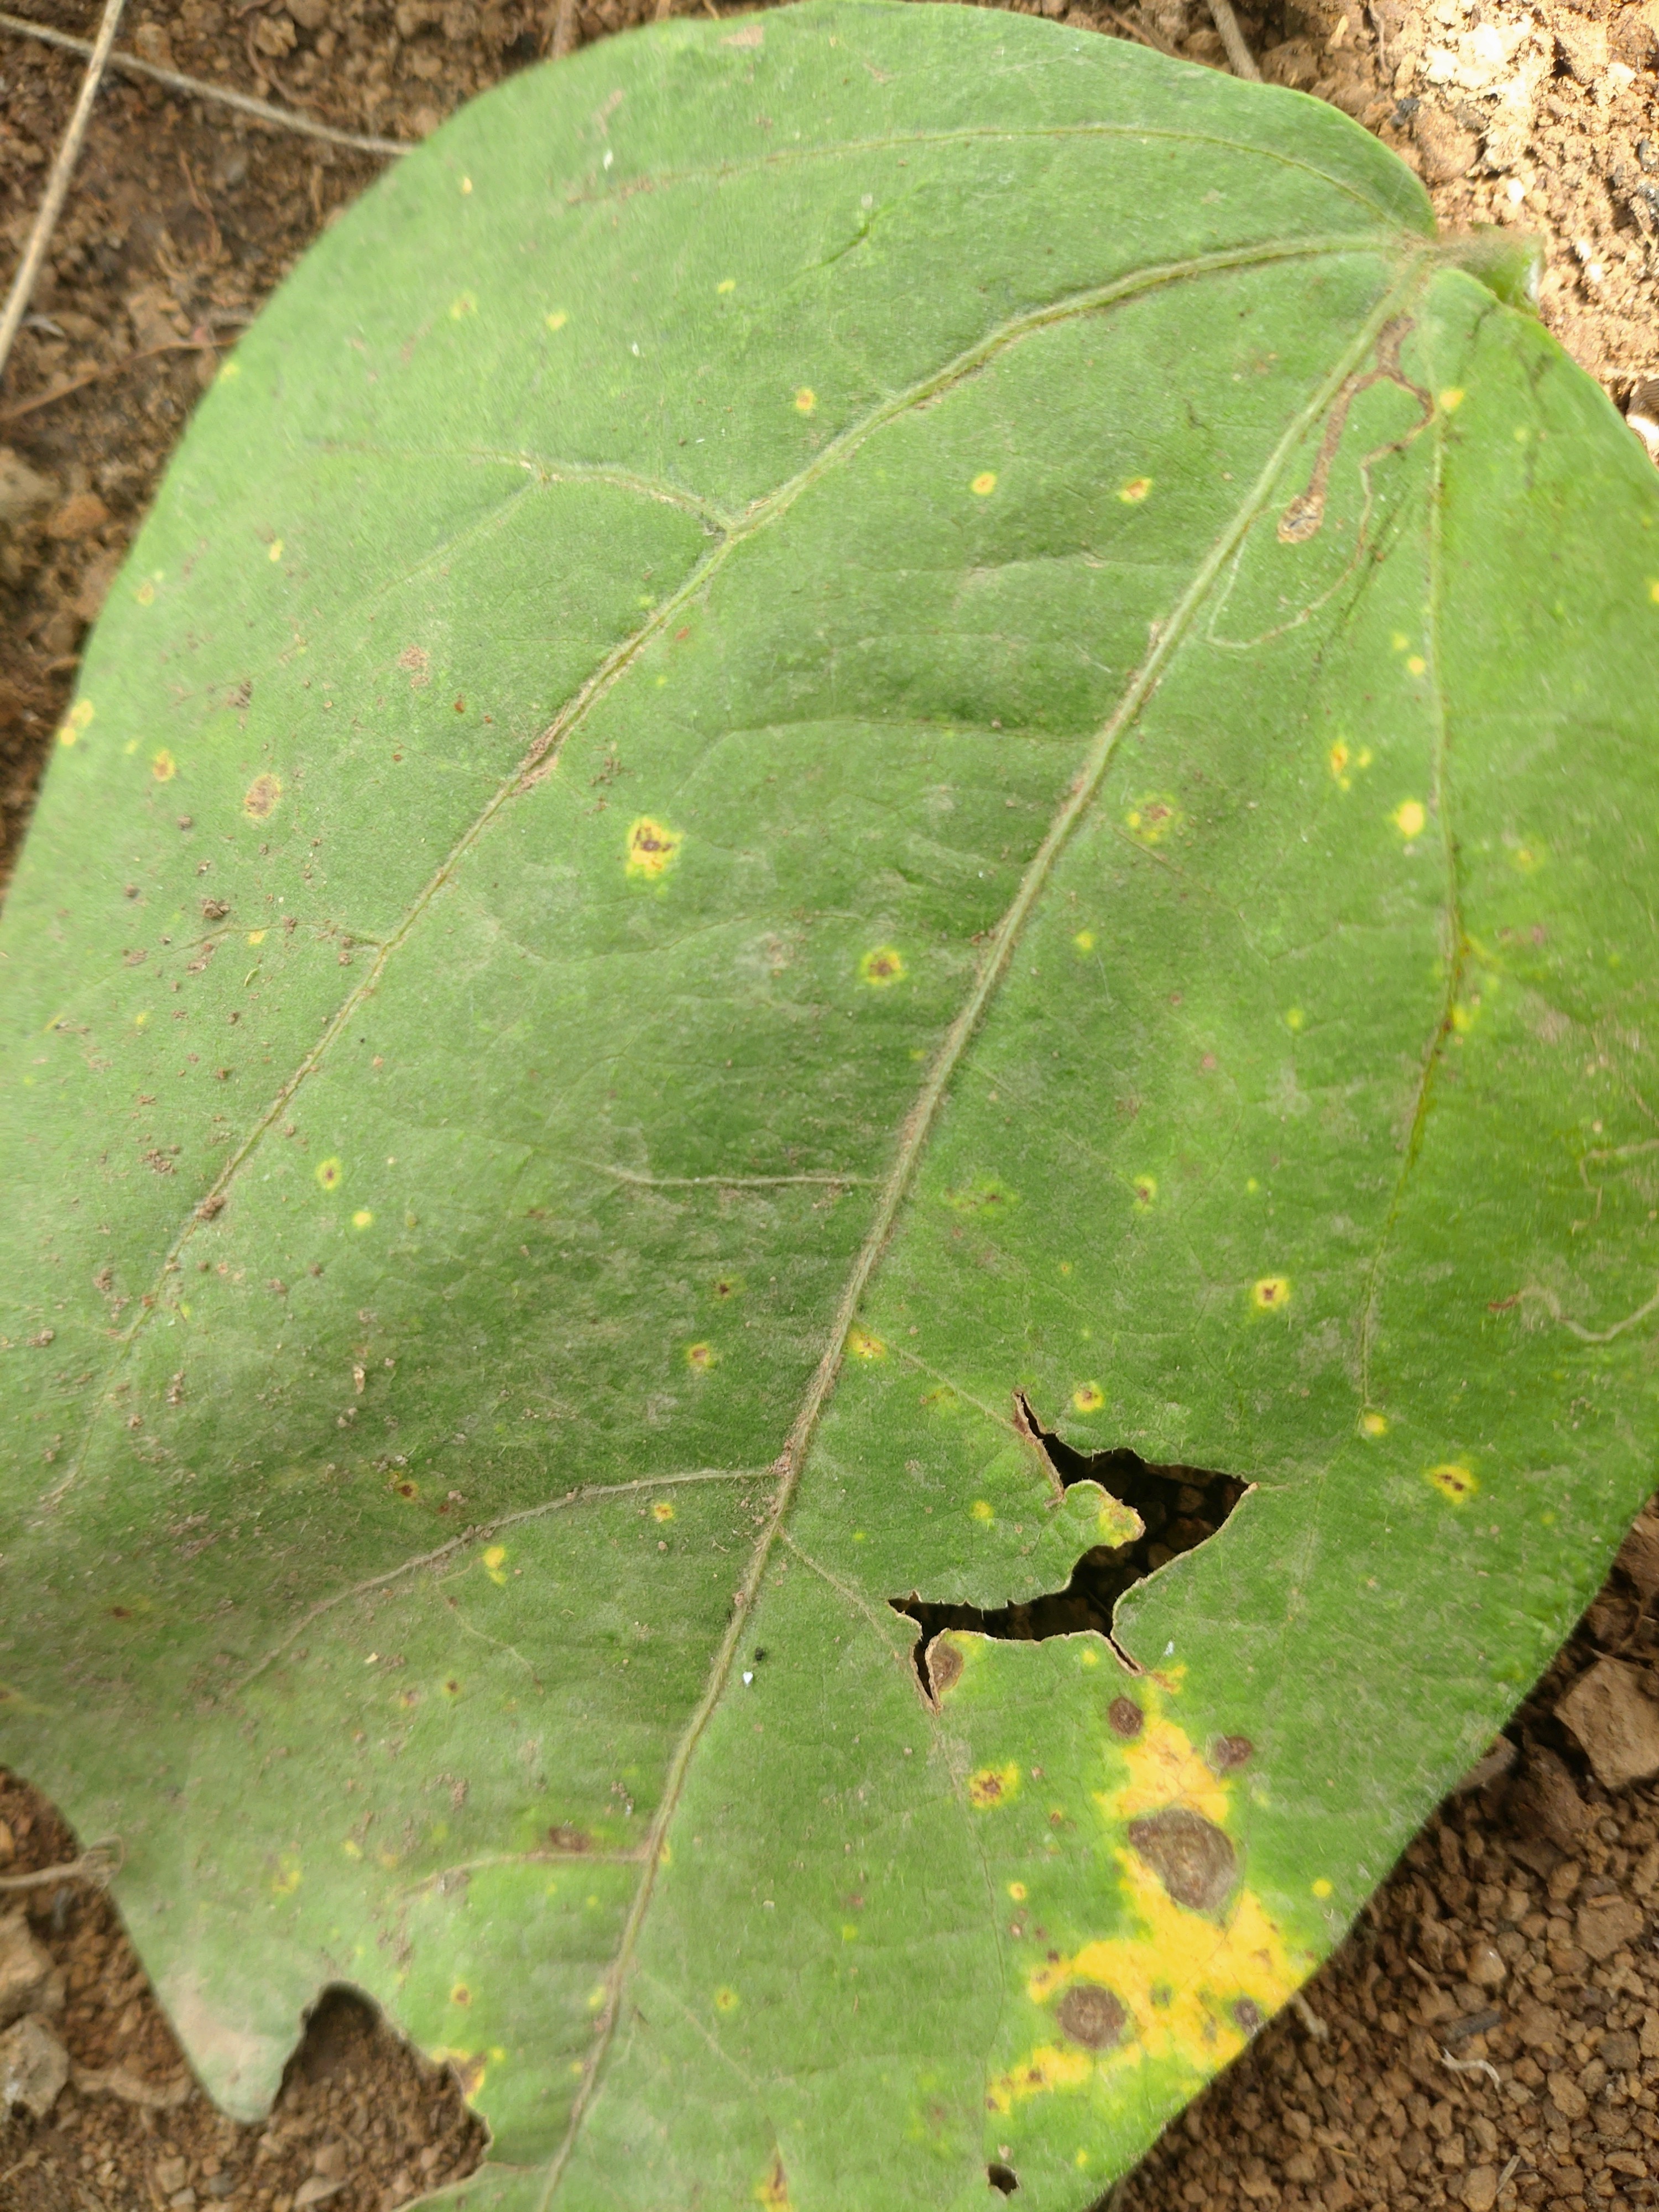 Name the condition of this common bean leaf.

rust
